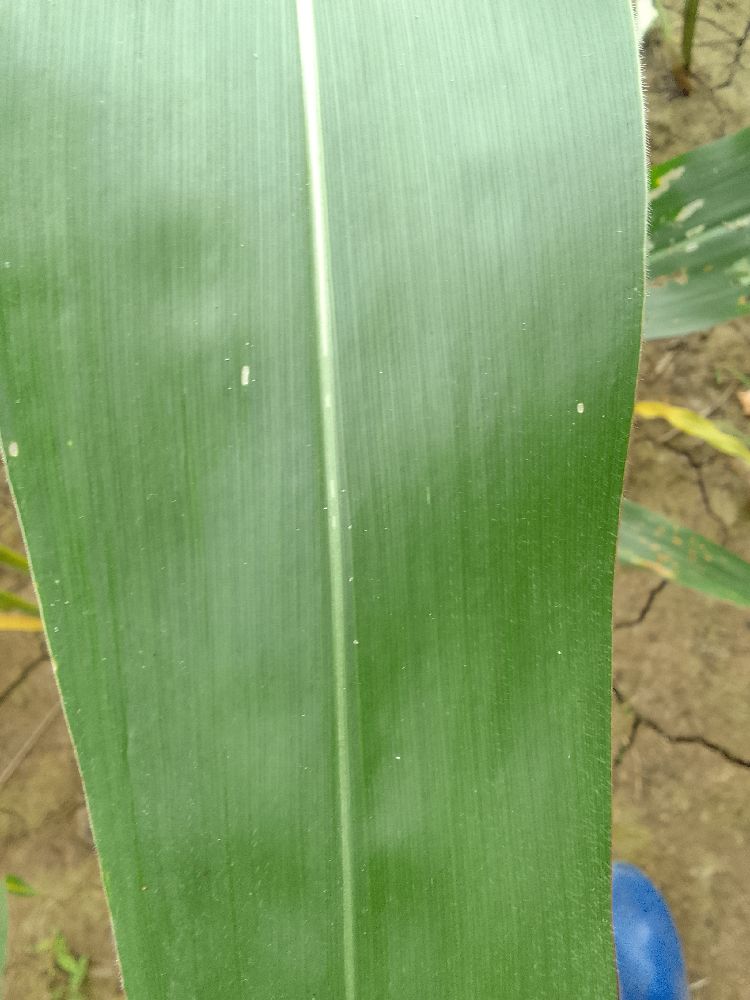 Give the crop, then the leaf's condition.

maize, healthy
